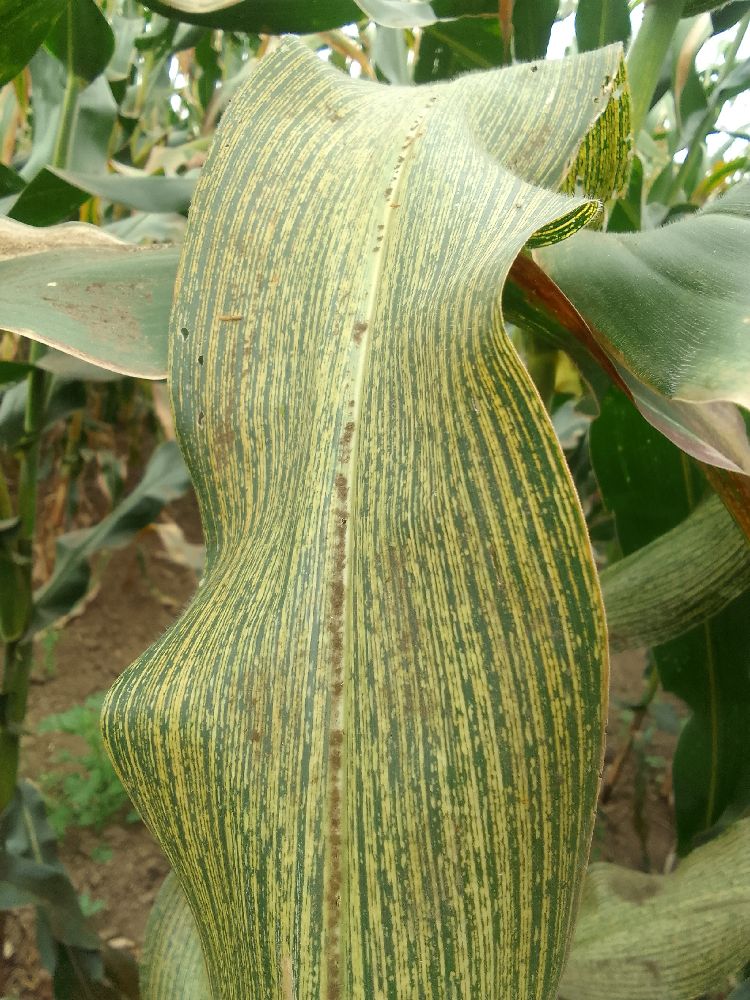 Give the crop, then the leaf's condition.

maize, maize streak virus
